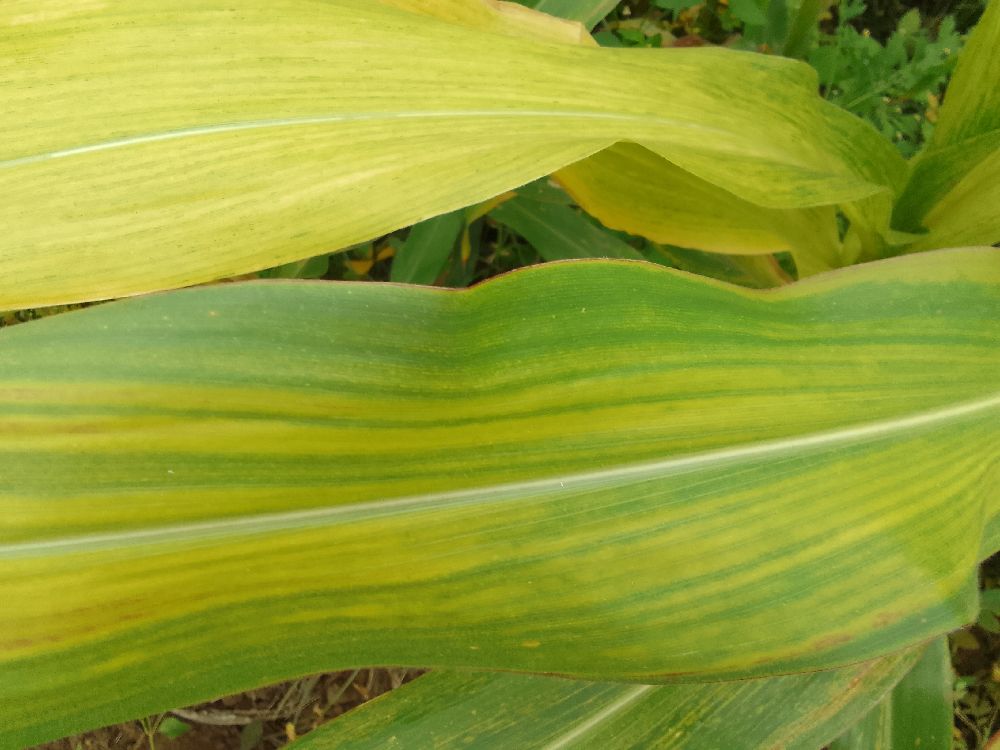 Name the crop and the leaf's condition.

maize, maize lethal necrosis
